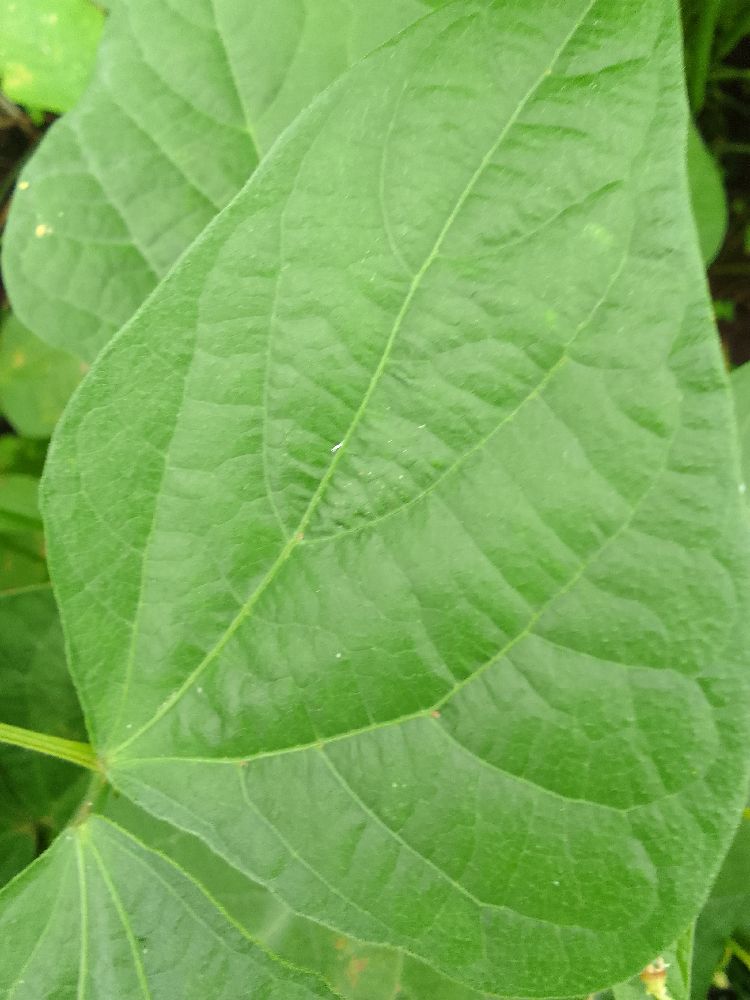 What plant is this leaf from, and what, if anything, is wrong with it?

common bean, healthy
